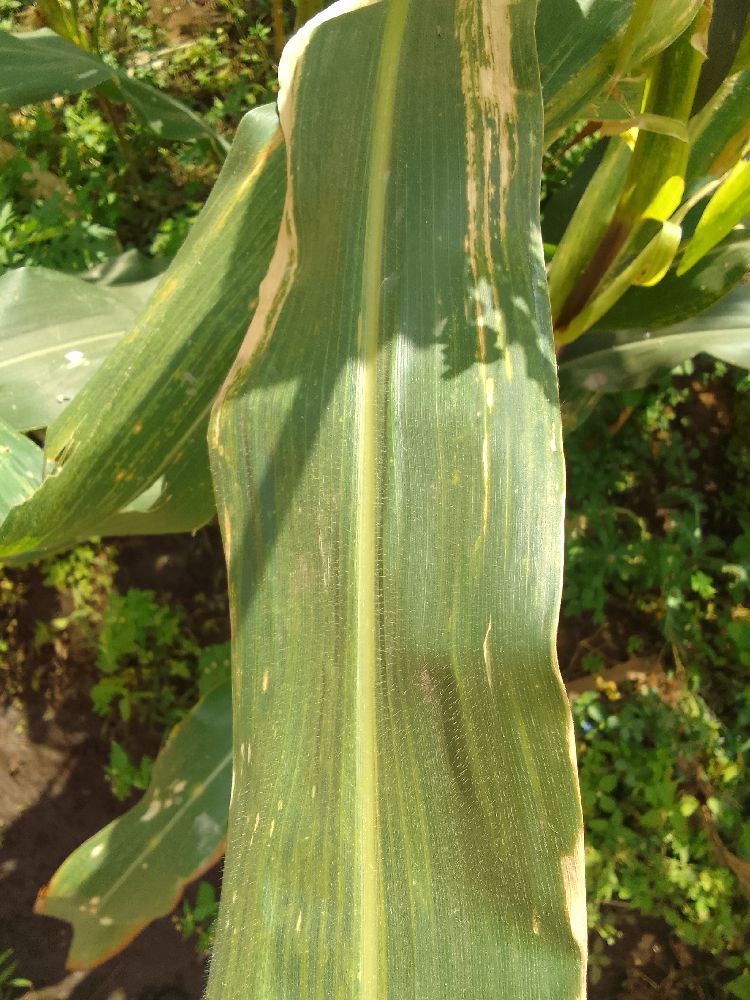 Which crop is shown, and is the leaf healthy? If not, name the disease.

maize, maize lethal necrosis
